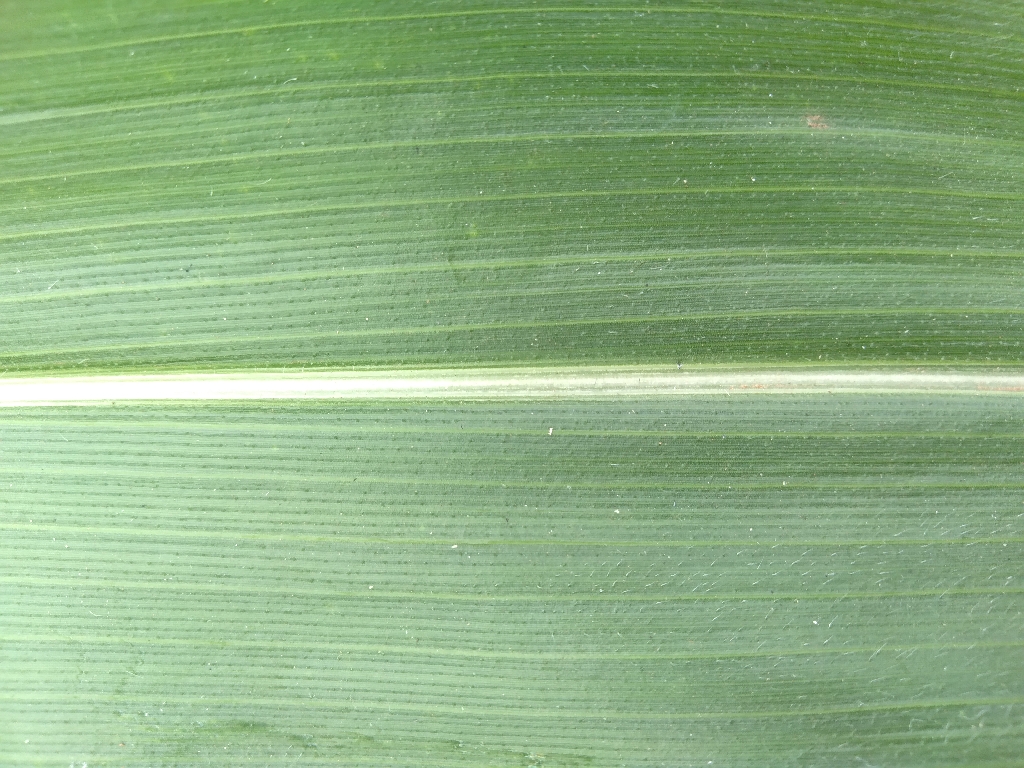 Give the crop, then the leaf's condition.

maize, healthy
